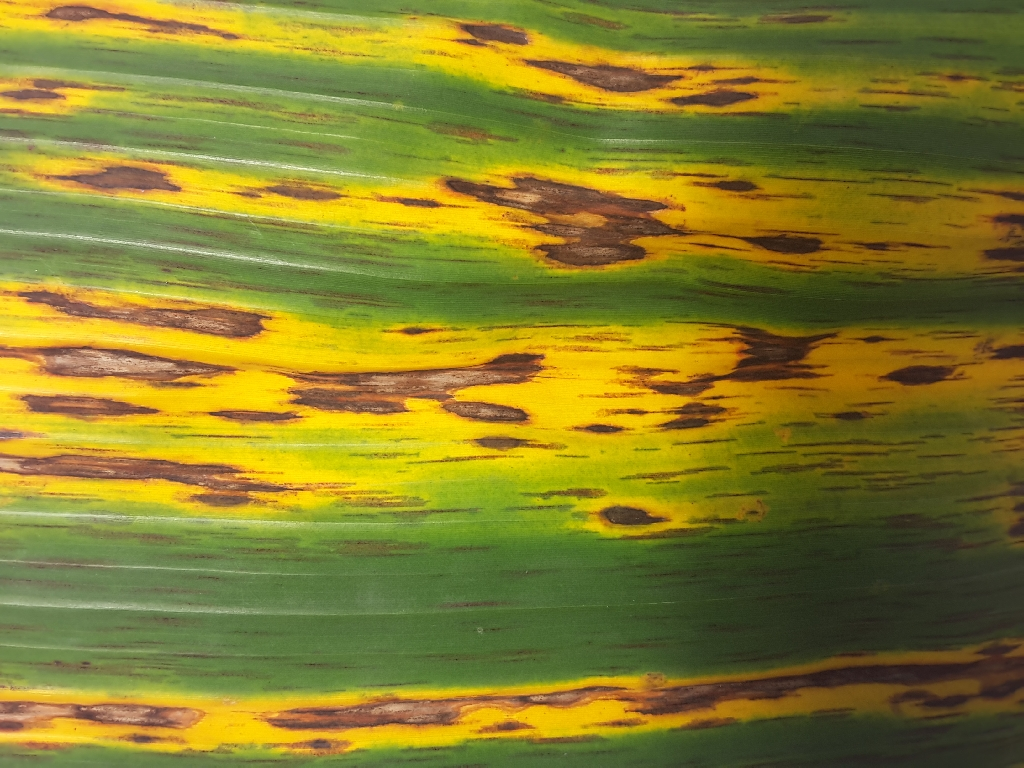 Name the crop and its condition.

banana, black sigatoka
